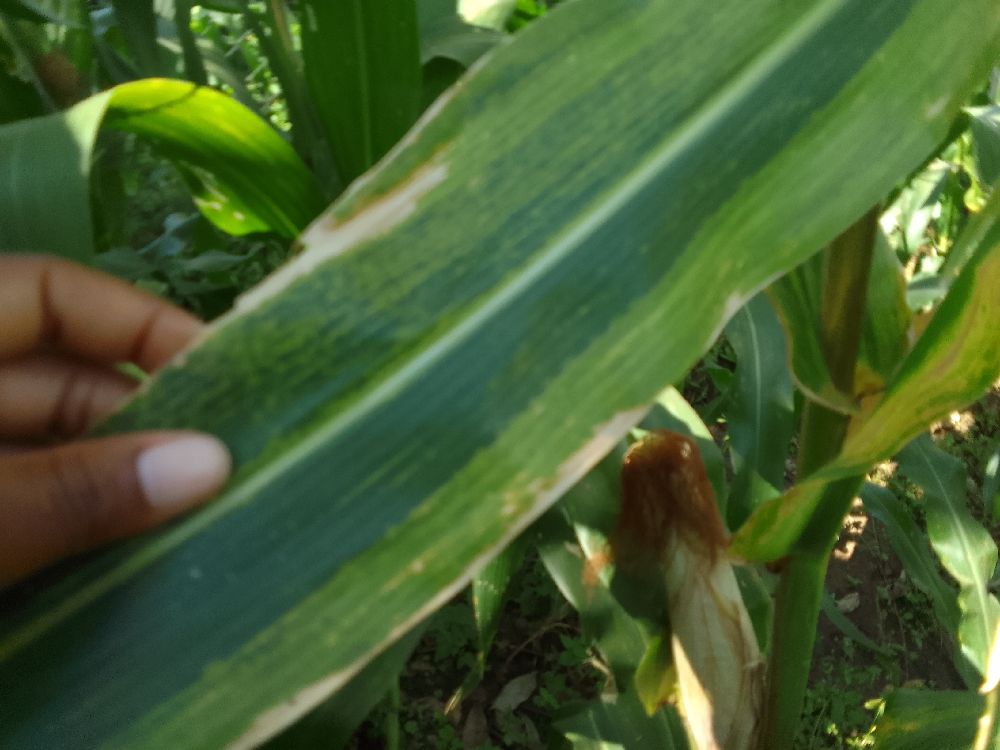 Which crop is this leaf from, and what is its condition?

maize, maize lethal necrosis
